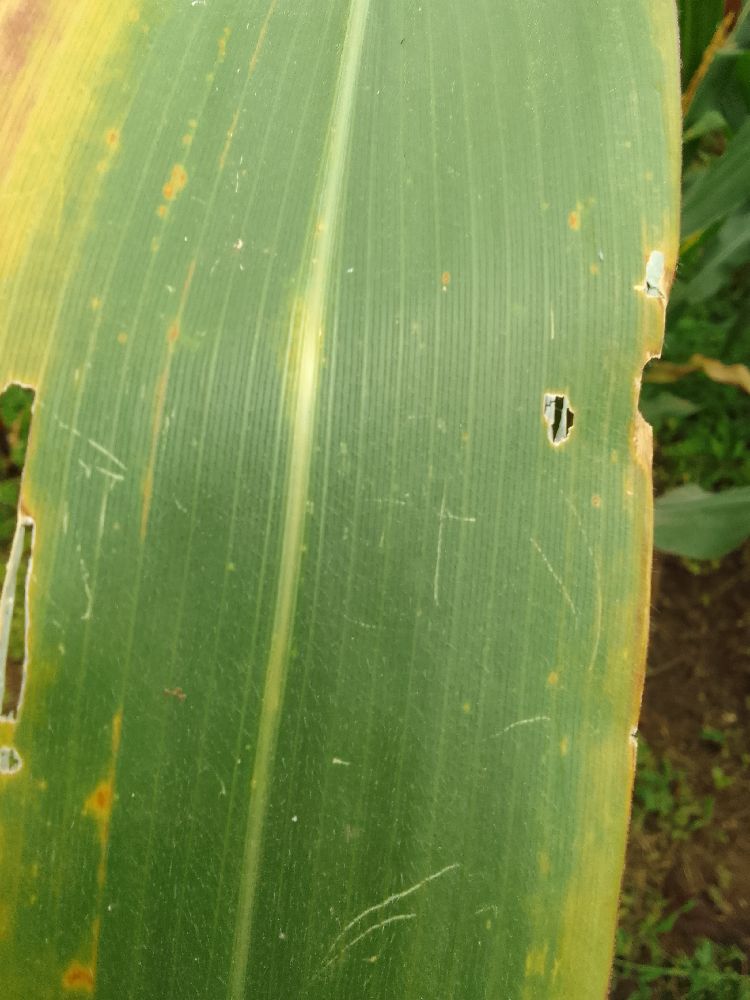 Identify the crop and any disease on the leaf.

maize, maize lethal necrosis
